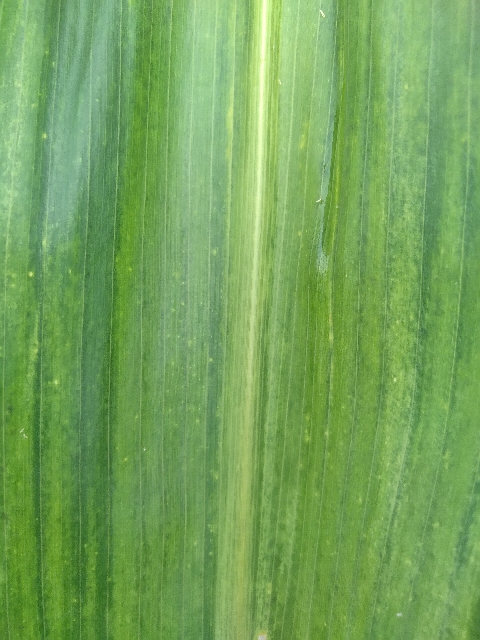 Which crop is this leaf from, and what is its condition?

maize, maize lethal necrosis
